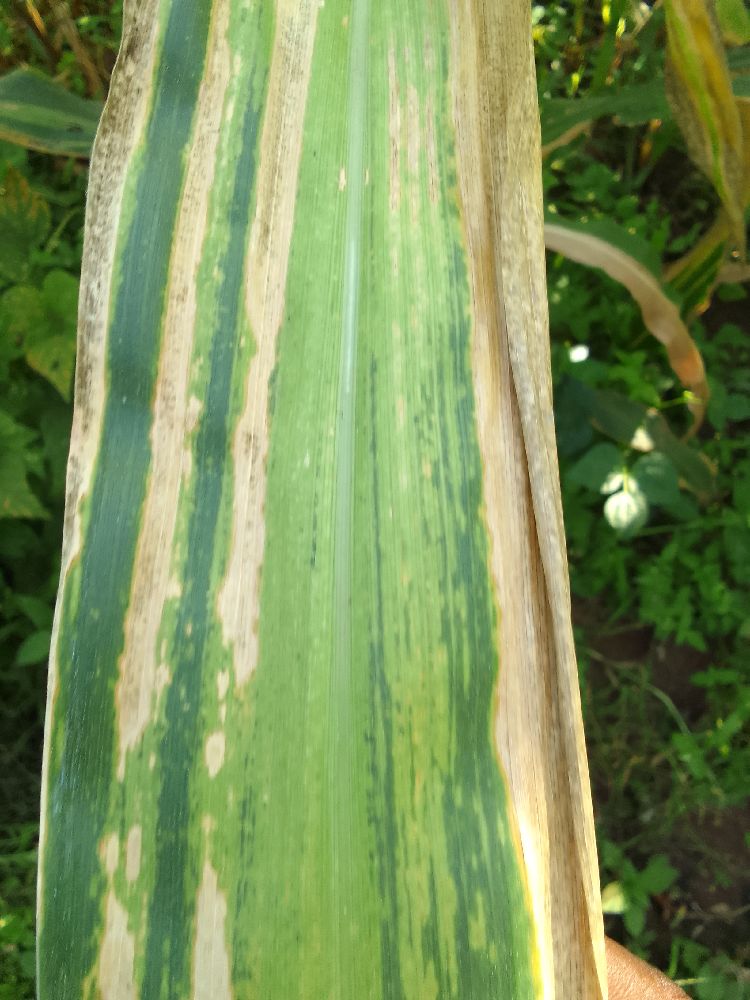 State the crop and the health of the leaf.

maize, maize lethal necrosis
